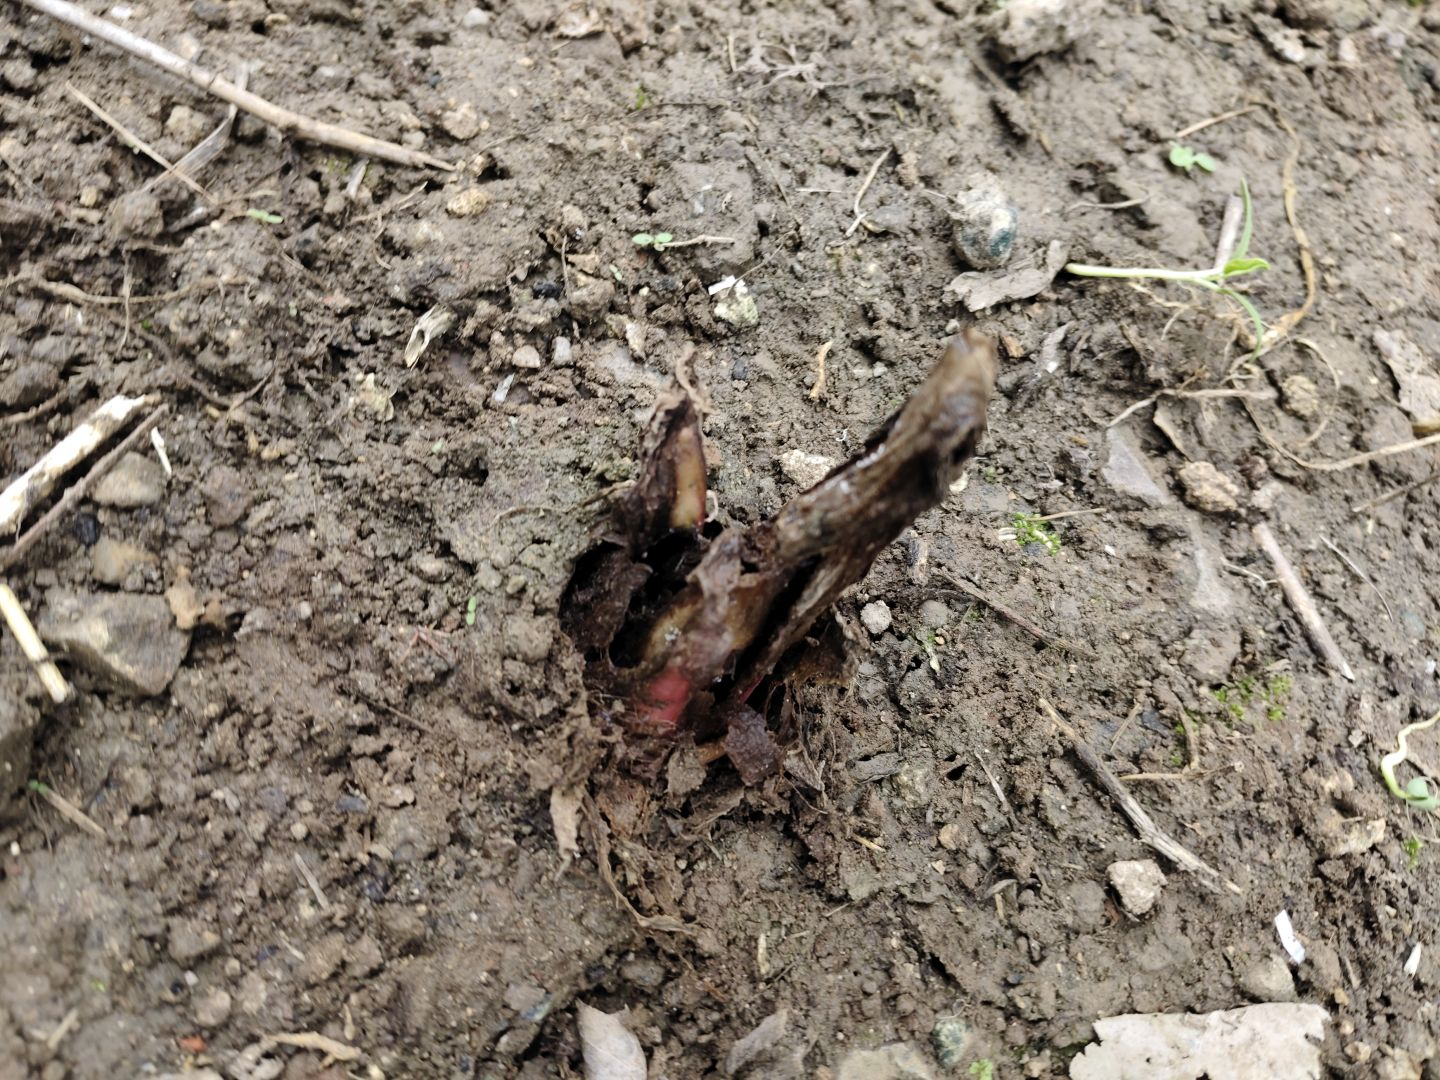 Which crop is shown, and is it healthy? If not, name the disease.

taro, root rot
